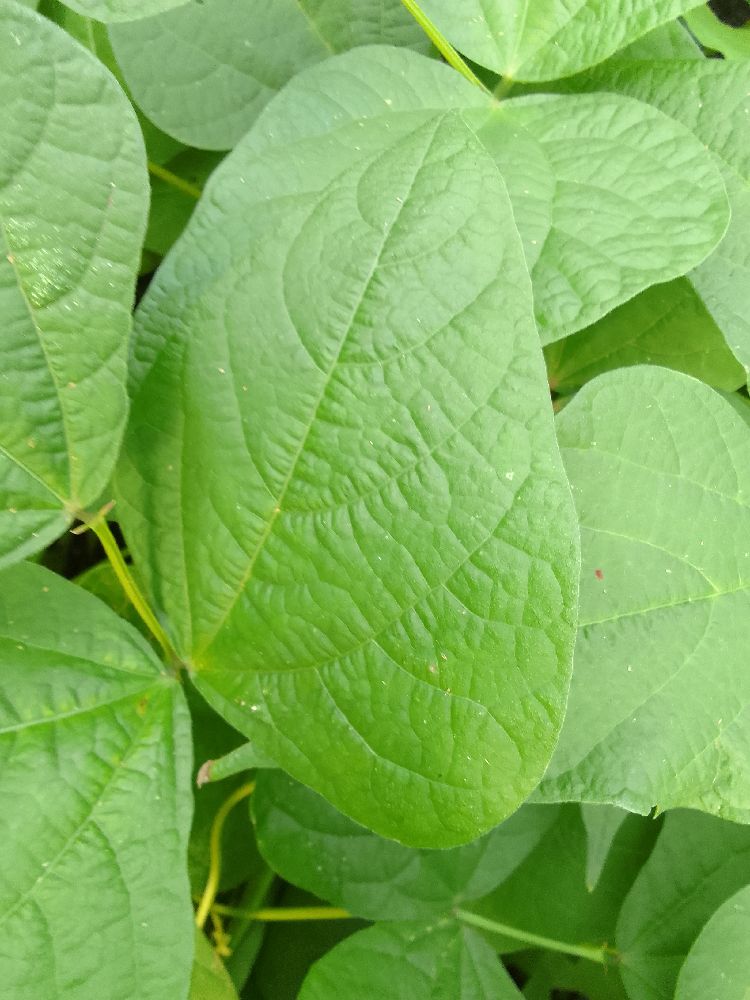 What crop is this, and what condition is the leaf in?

common bean, healthy
